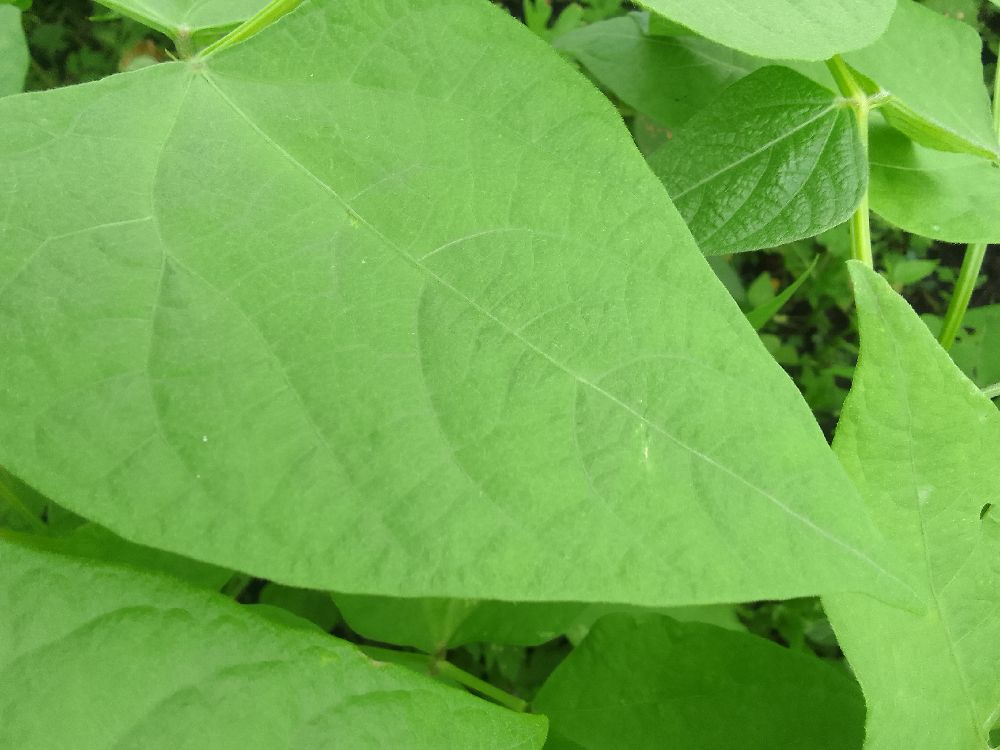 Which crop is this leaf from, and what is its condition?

common bean, healthy
